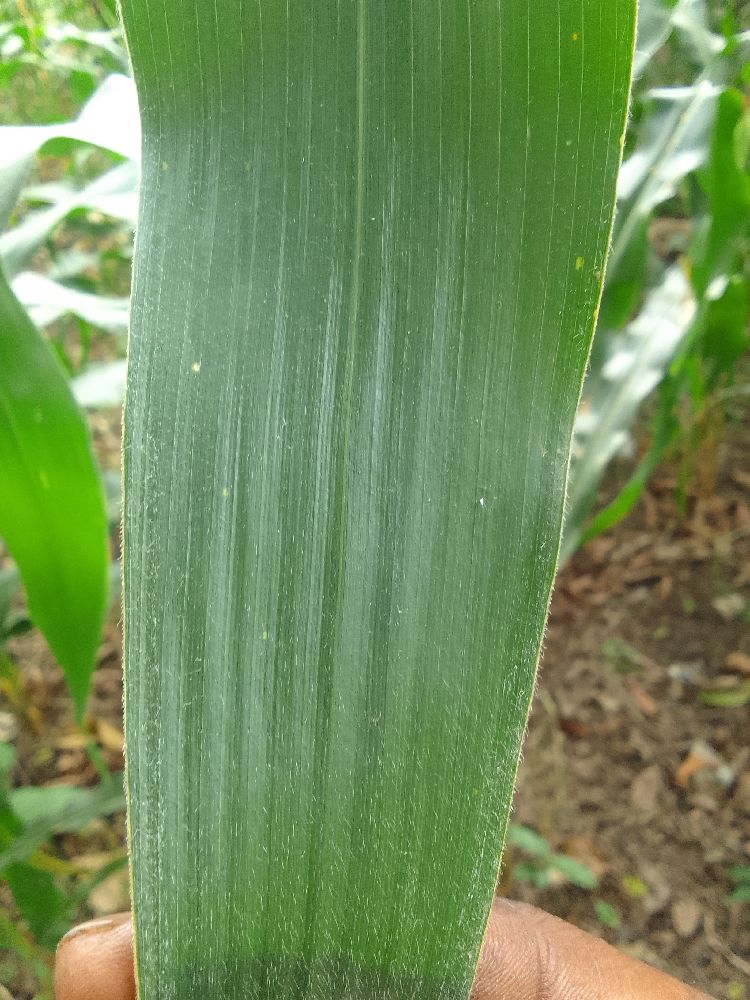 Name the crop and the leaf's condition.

maize, healthy
